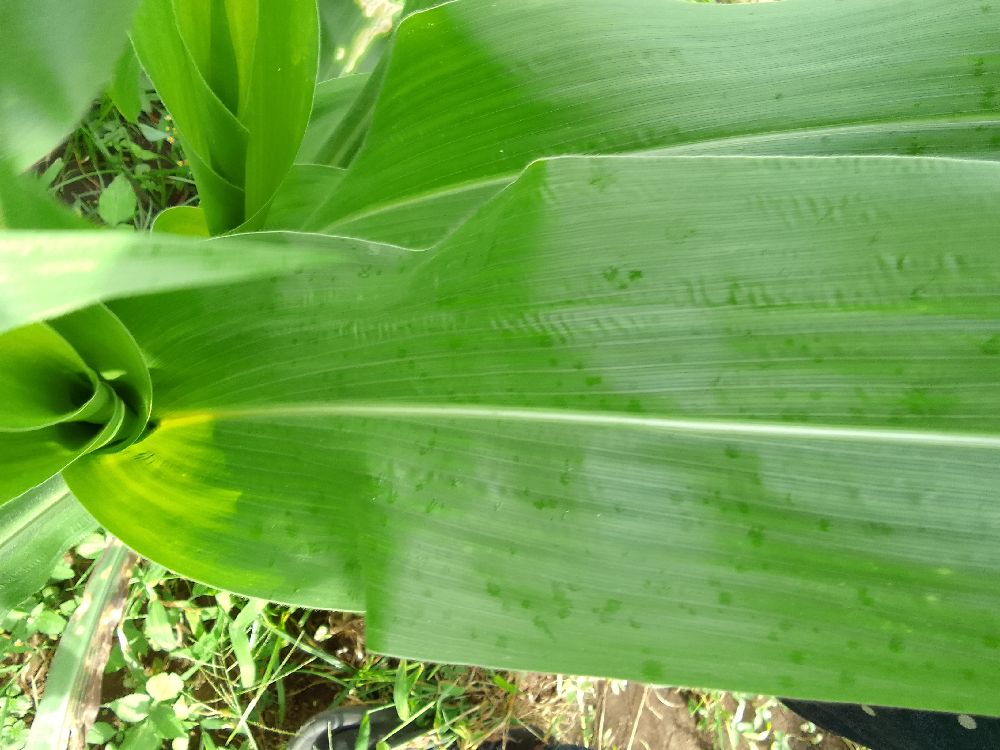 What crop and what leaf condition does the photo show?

maize, healthy
